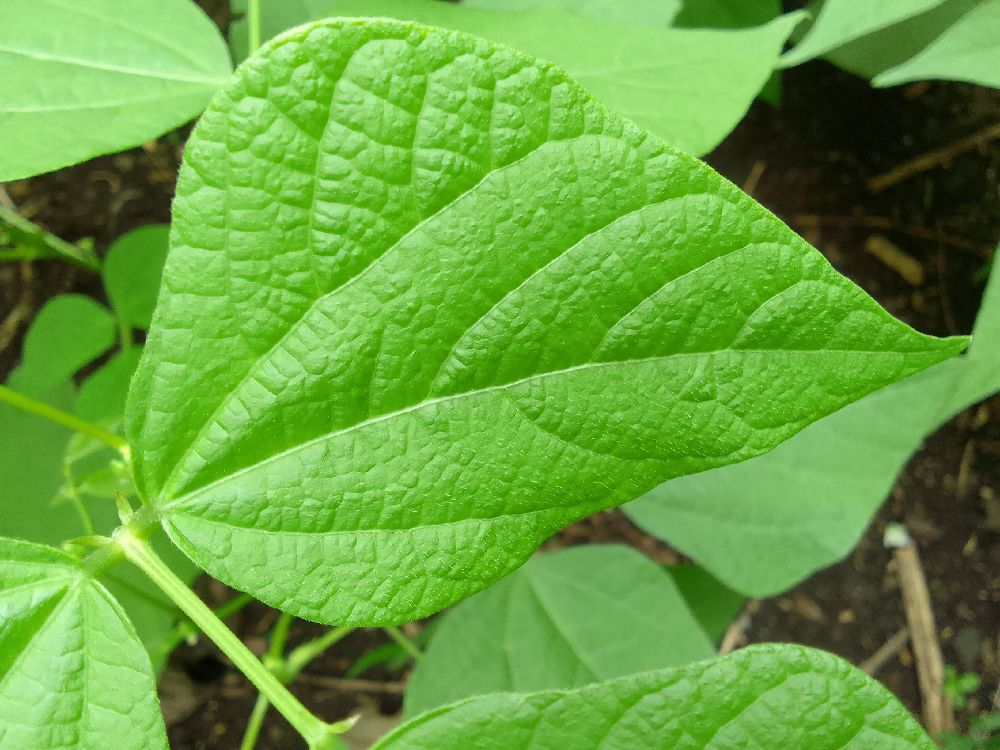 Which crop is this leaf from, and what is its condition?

common bean, healthy
